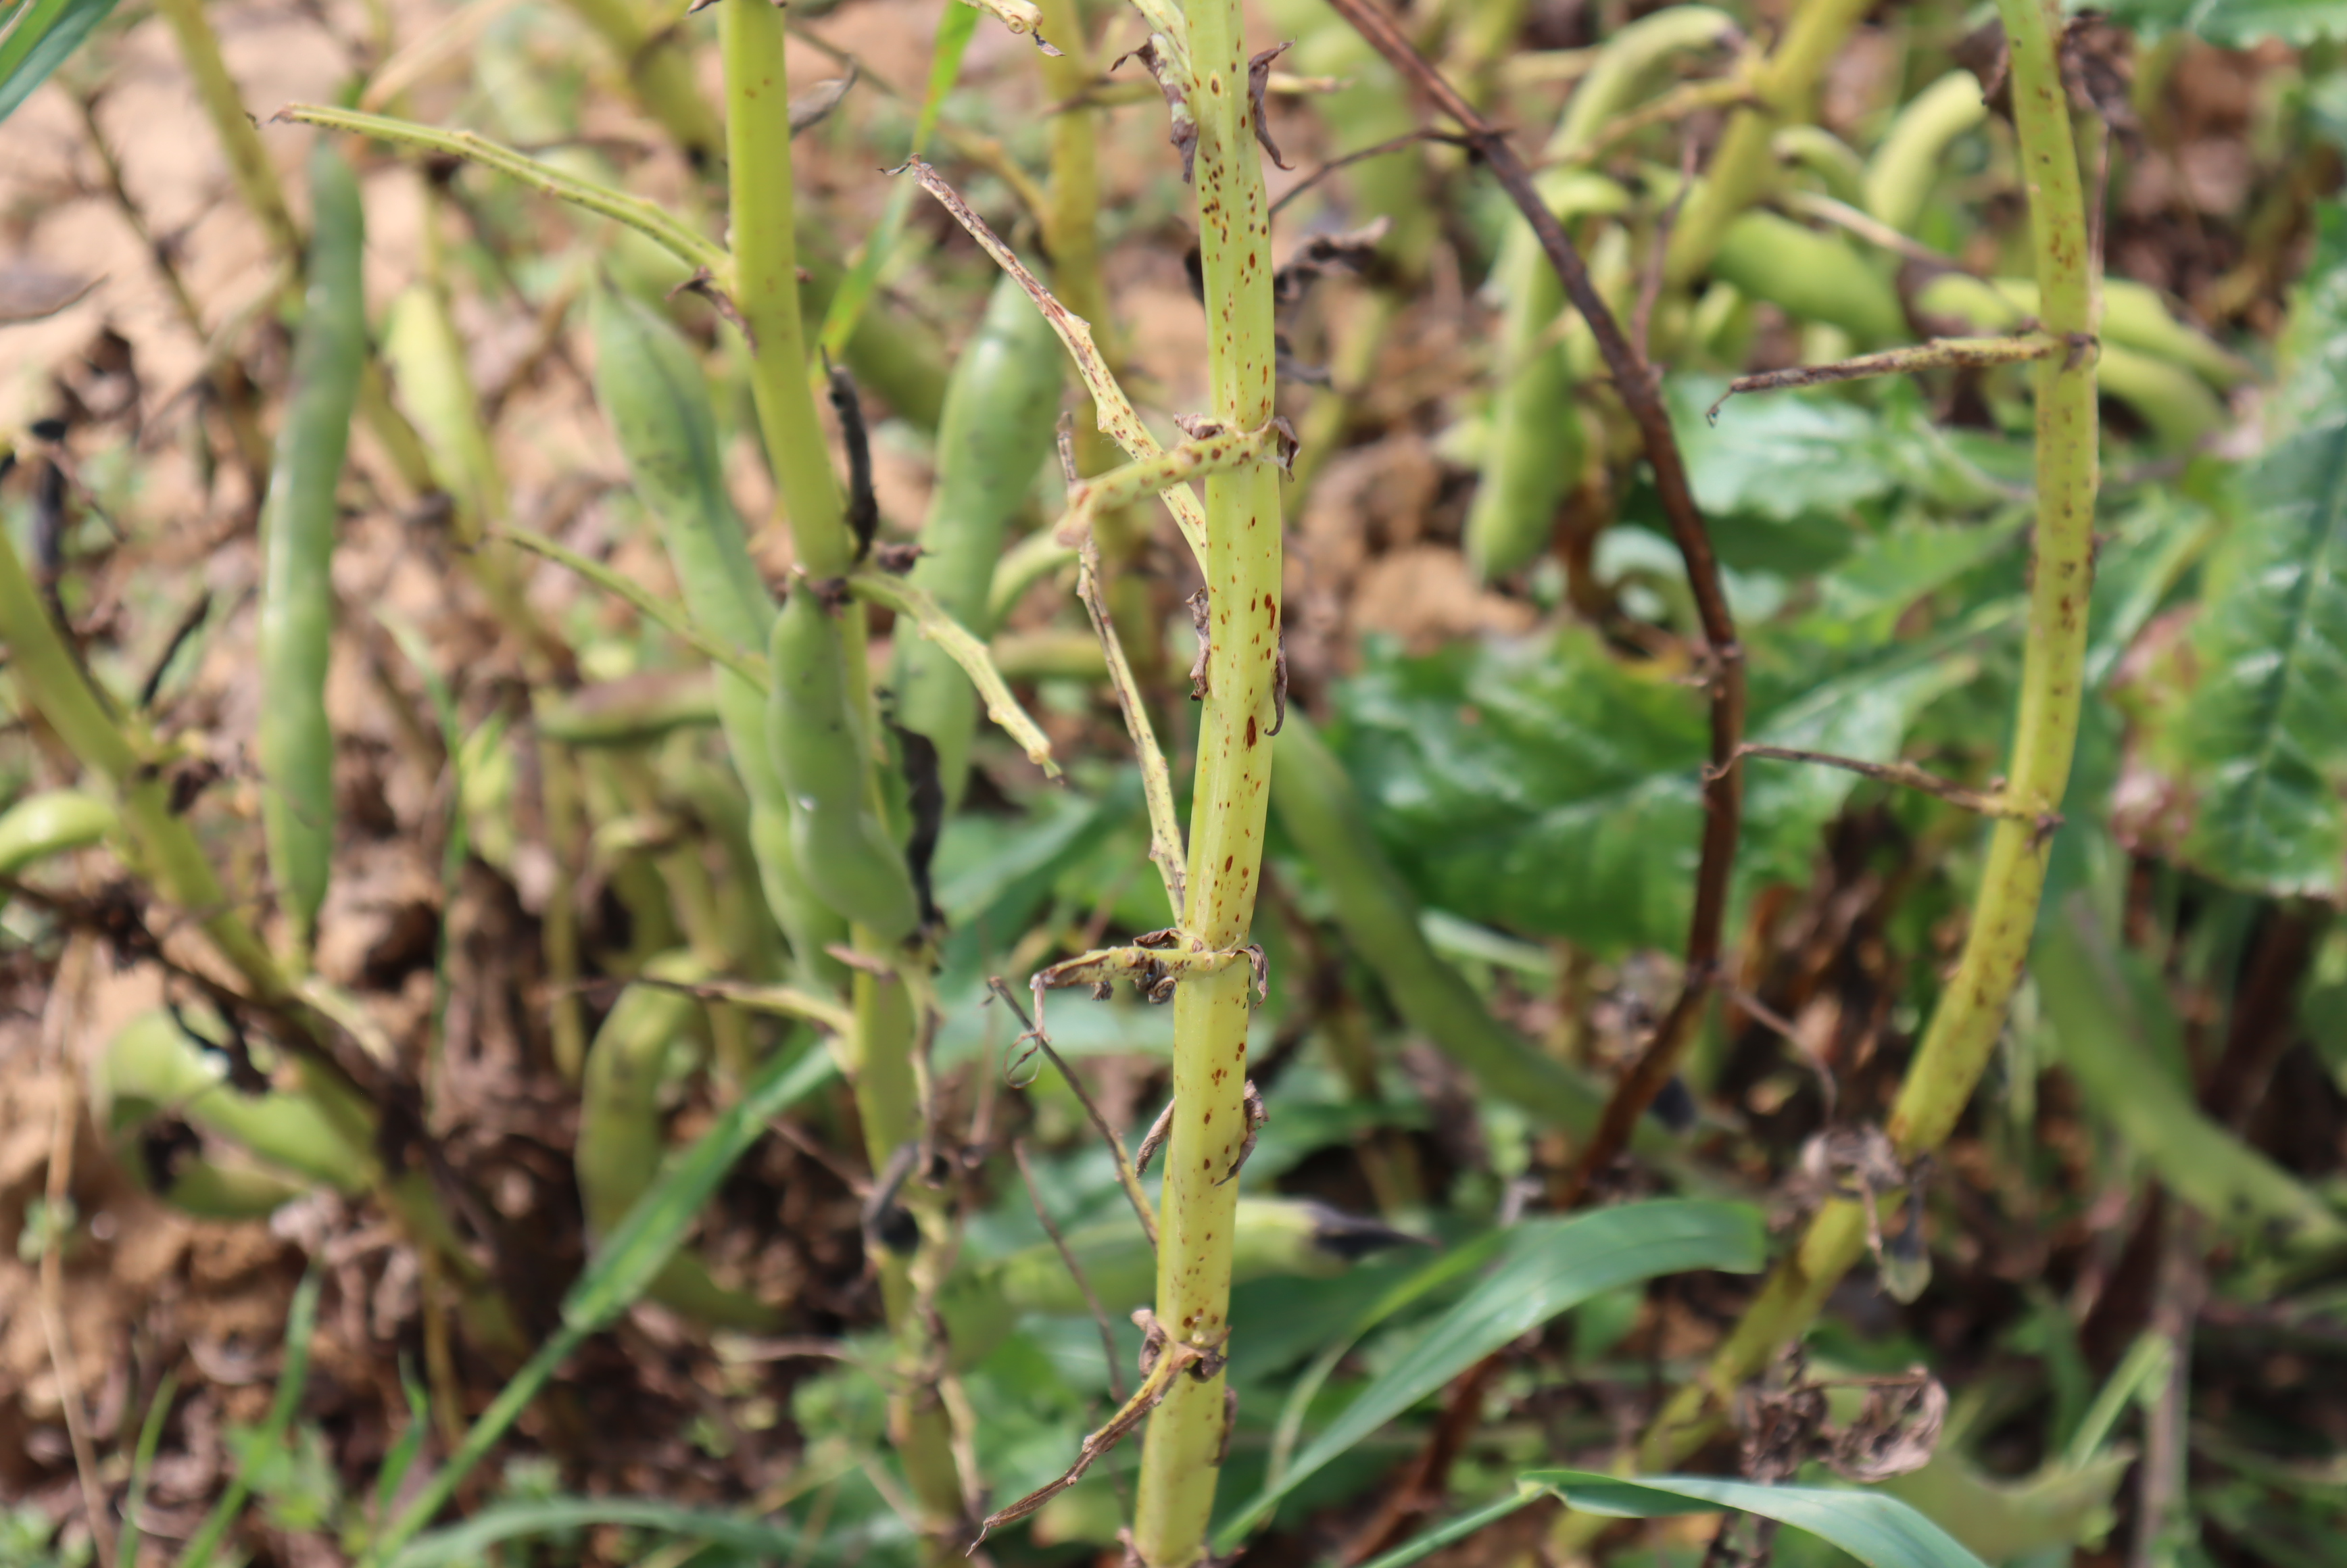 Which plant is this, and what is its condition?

faba bean, chocolate spot, rust
